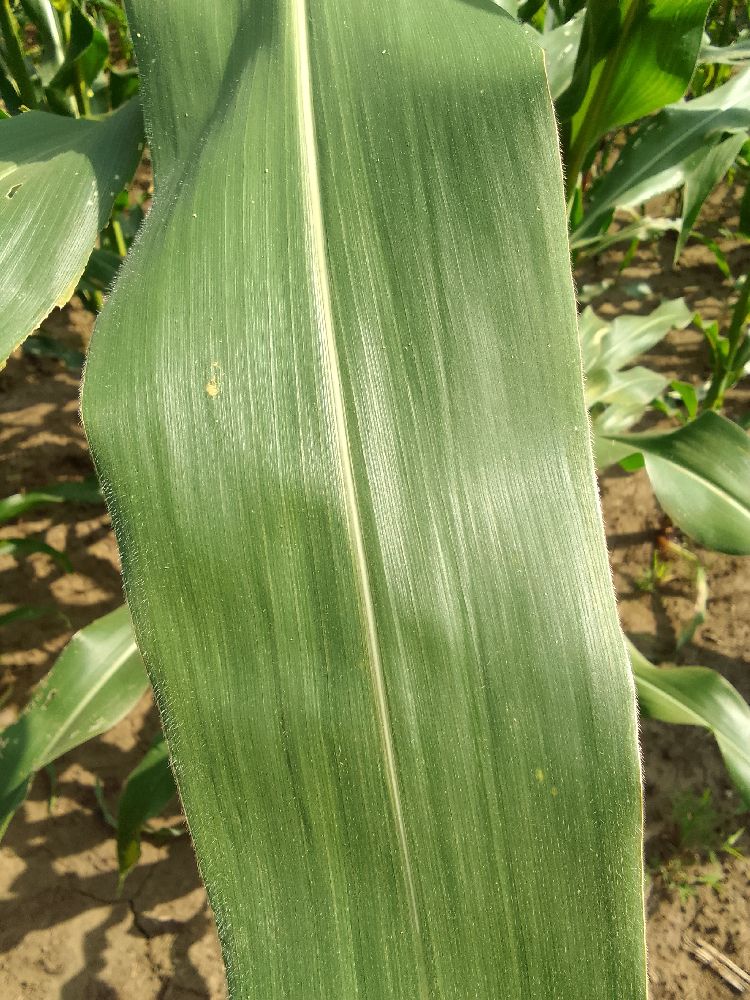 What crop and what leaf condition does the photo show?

maize, healthy
